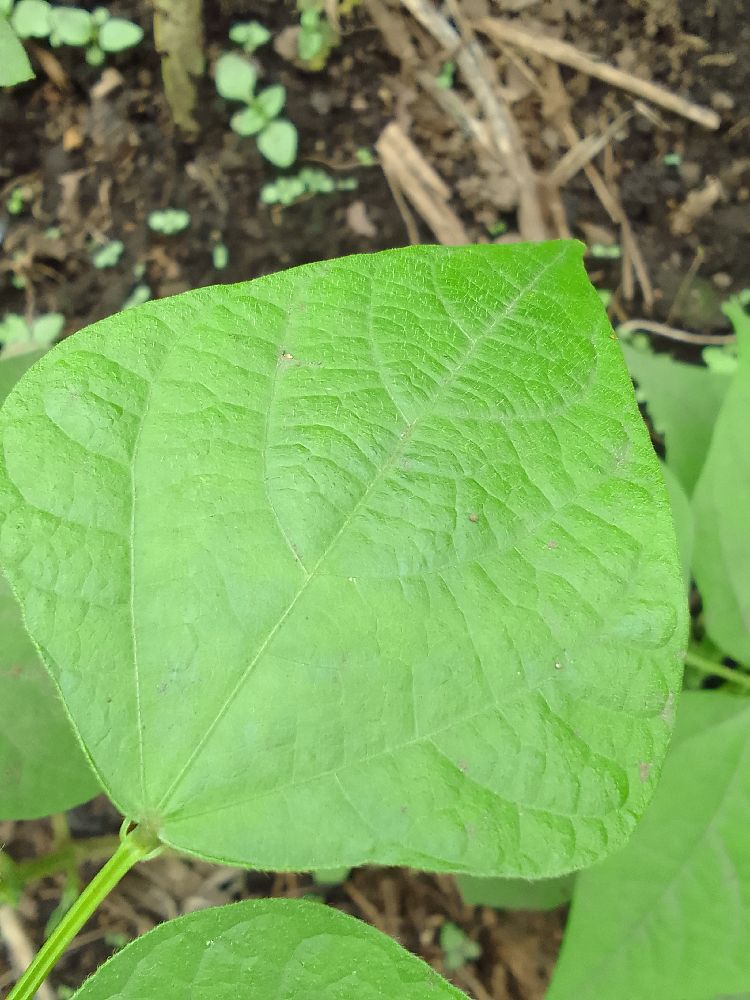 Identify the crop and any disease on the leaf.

common bean, healthy
